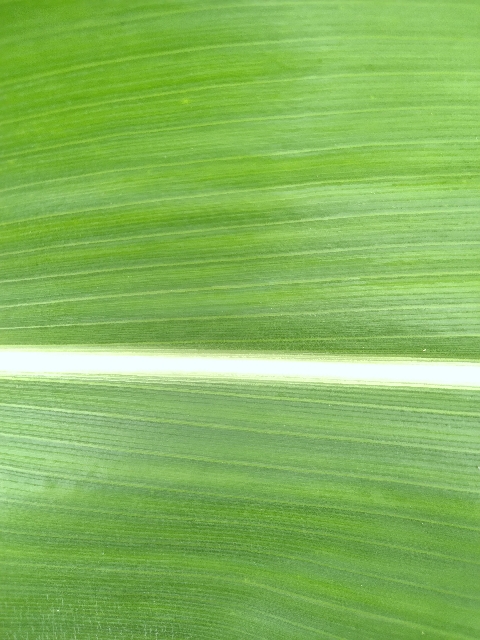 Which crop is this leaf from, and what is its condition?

maize, healthy
